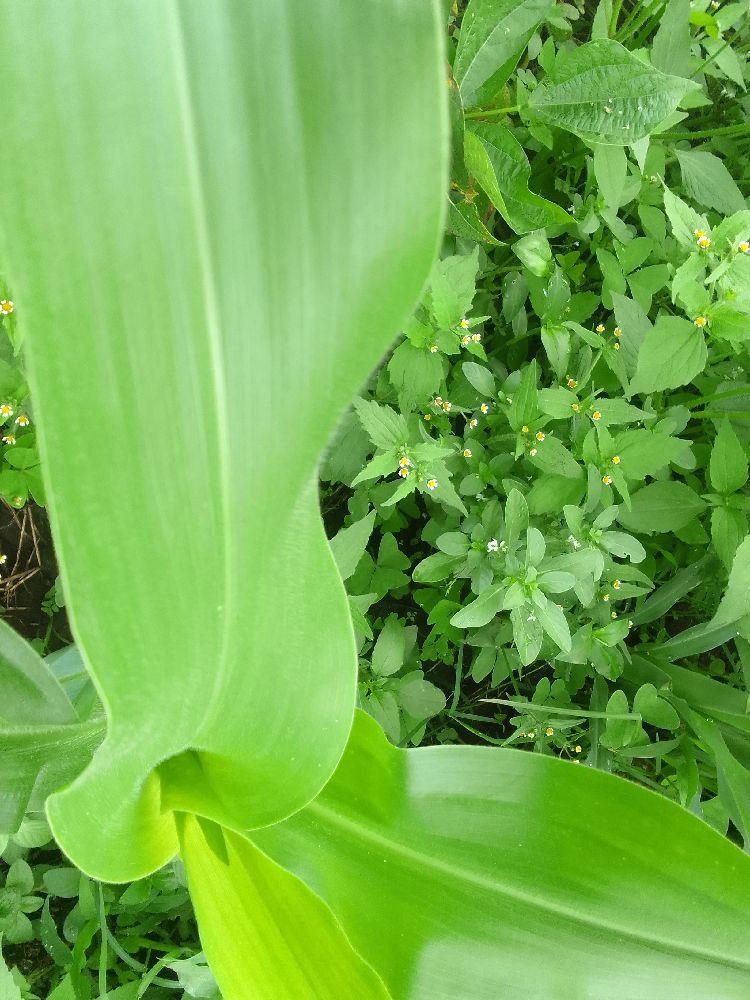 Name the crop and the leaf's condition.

maize, healthy
